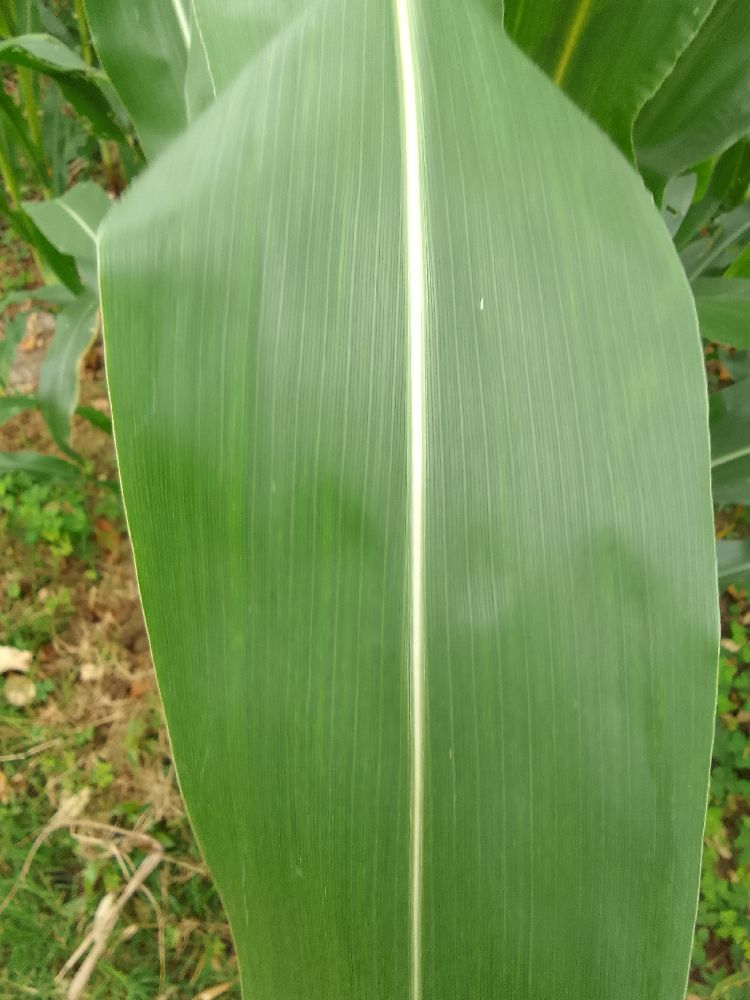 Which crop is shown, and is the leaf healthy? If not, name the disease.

maize, healthy
